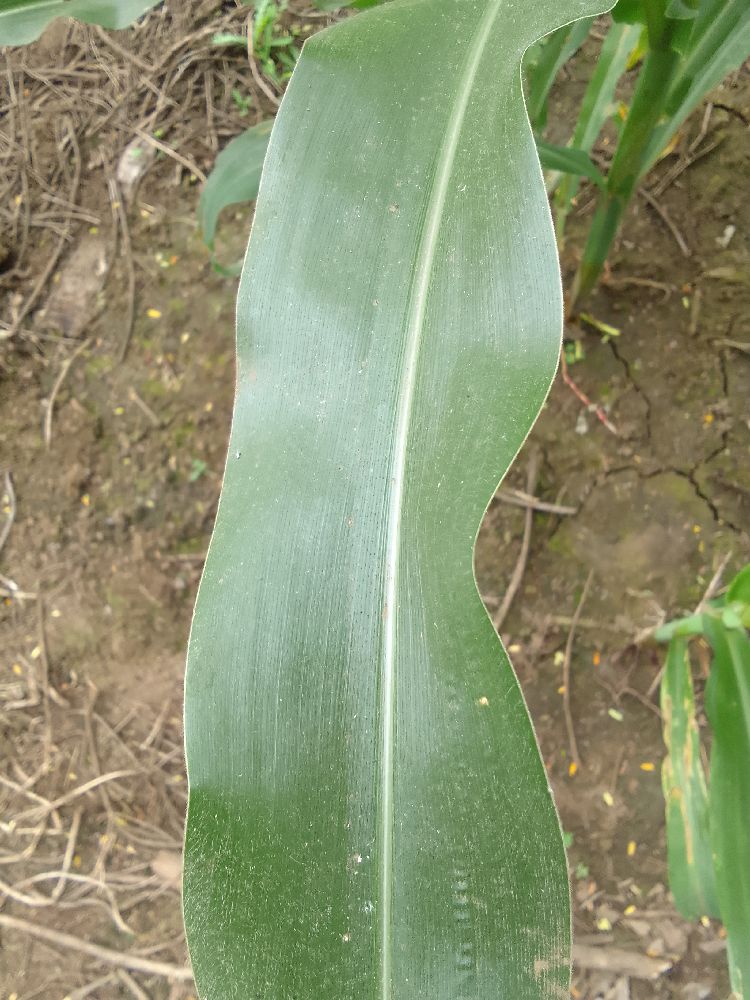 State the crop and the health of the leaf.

maize, healthy
